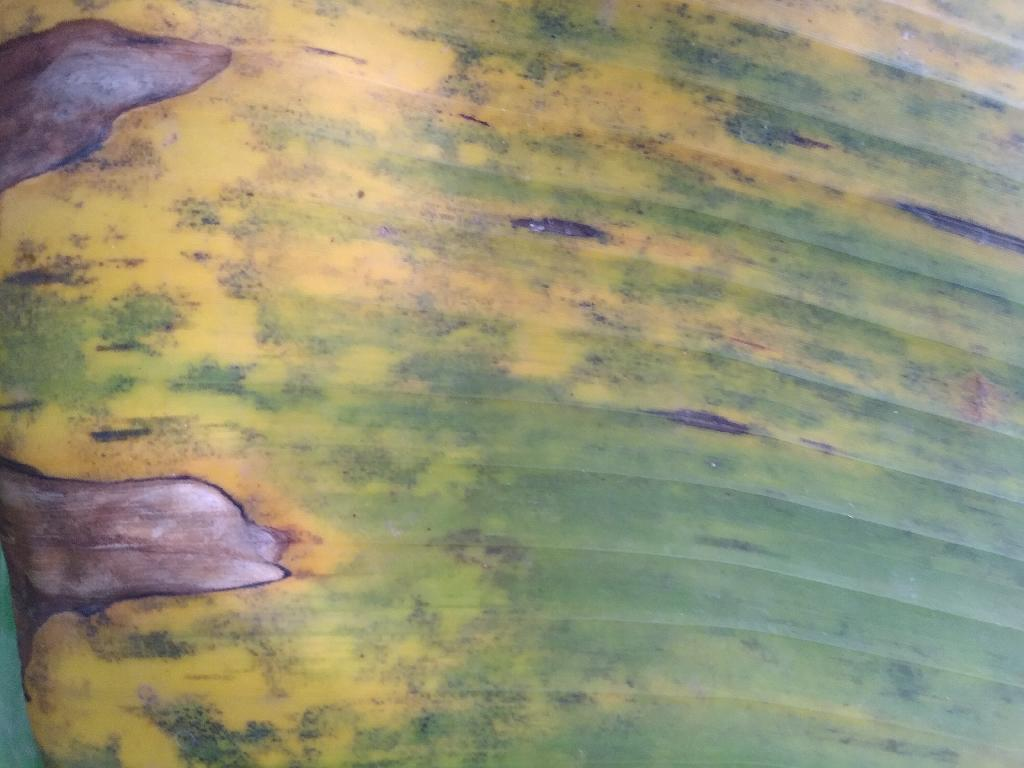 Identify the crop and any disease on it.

banana, black sigatoka
